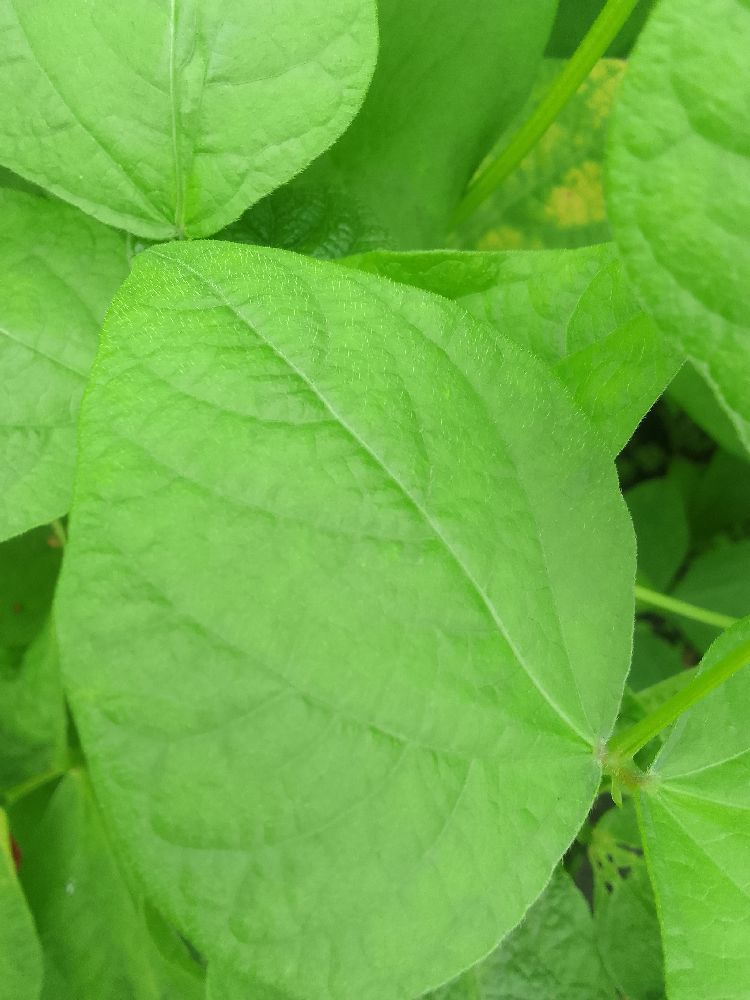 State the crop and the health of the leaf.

common bean, healthy
